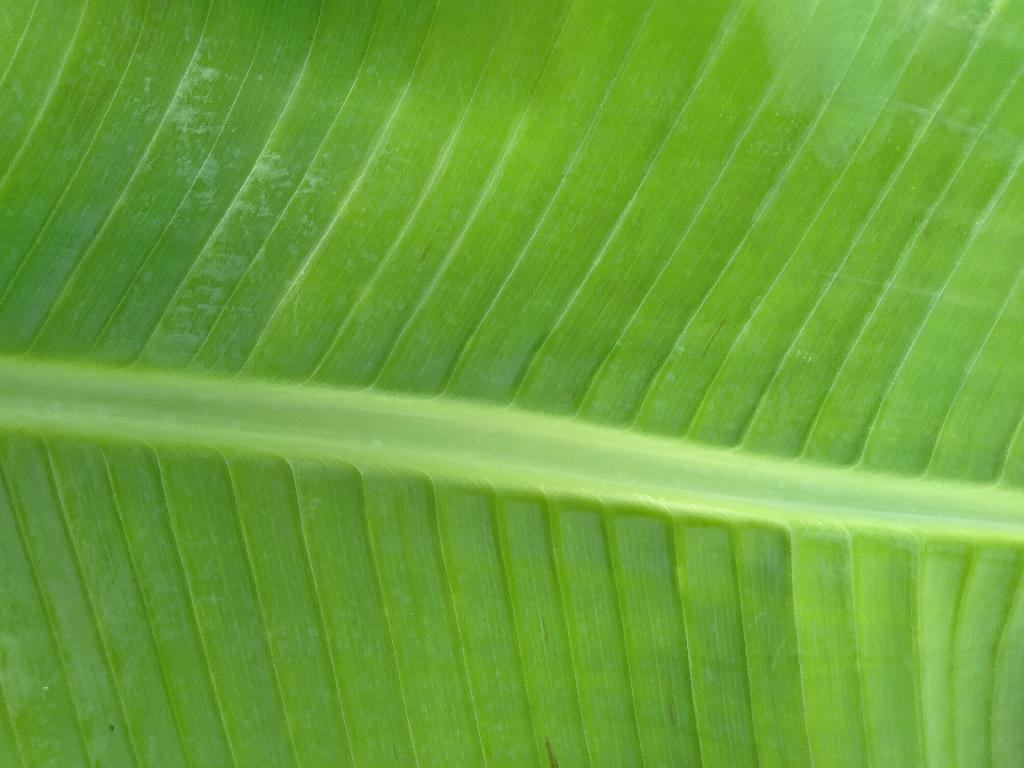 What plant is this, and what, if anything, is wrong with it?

banana, healthy
